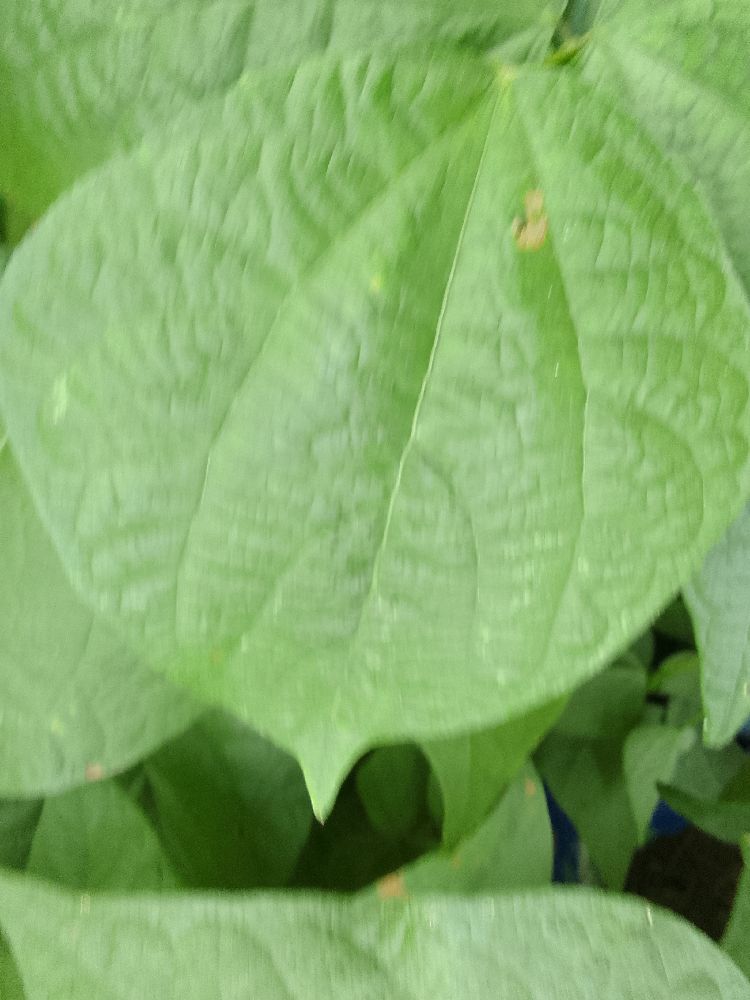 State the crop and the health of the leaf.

common bean, healthy
